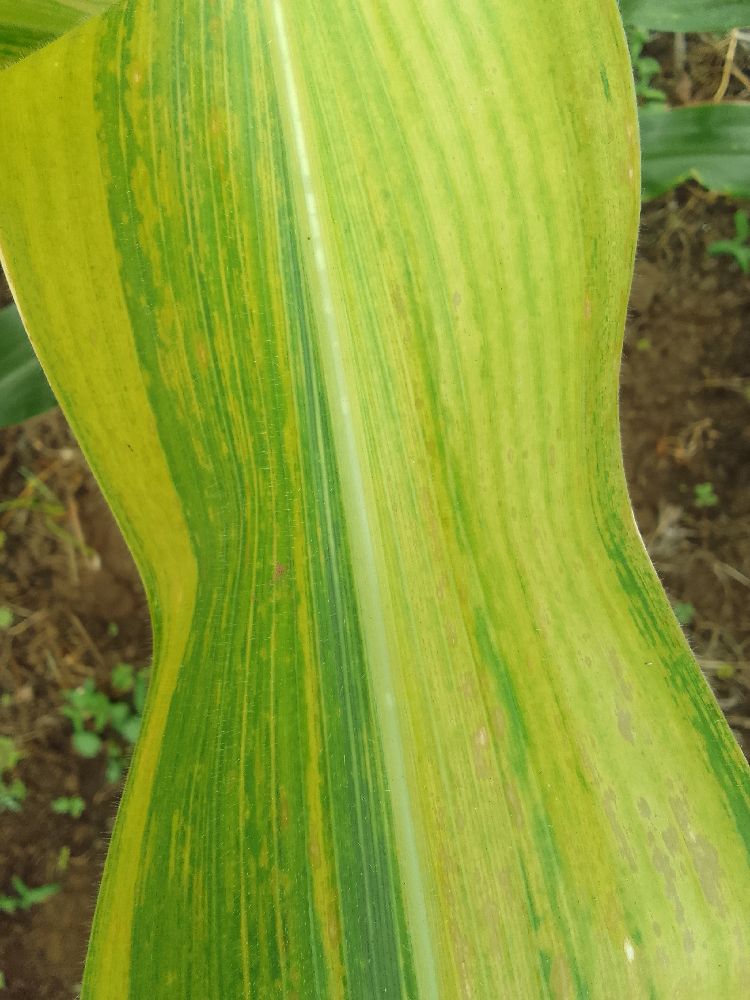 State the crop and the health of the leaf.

maize, maize lethal necrosis
